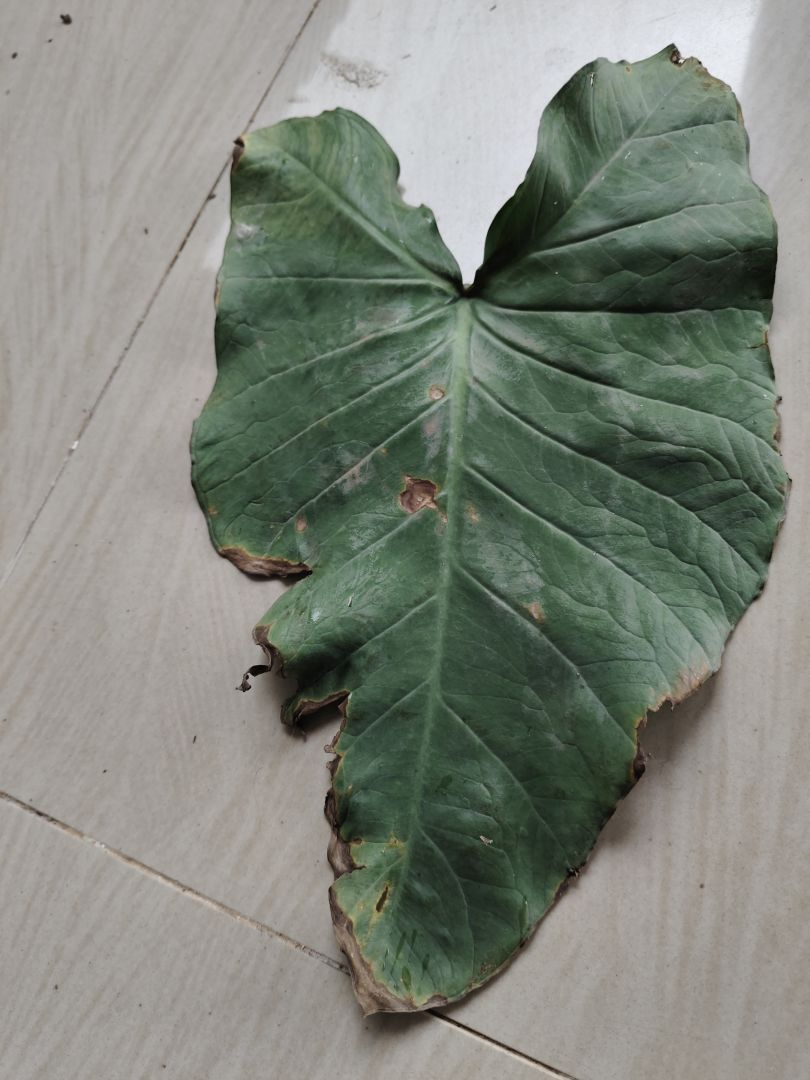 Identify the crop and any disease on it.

taro, leaf blight
